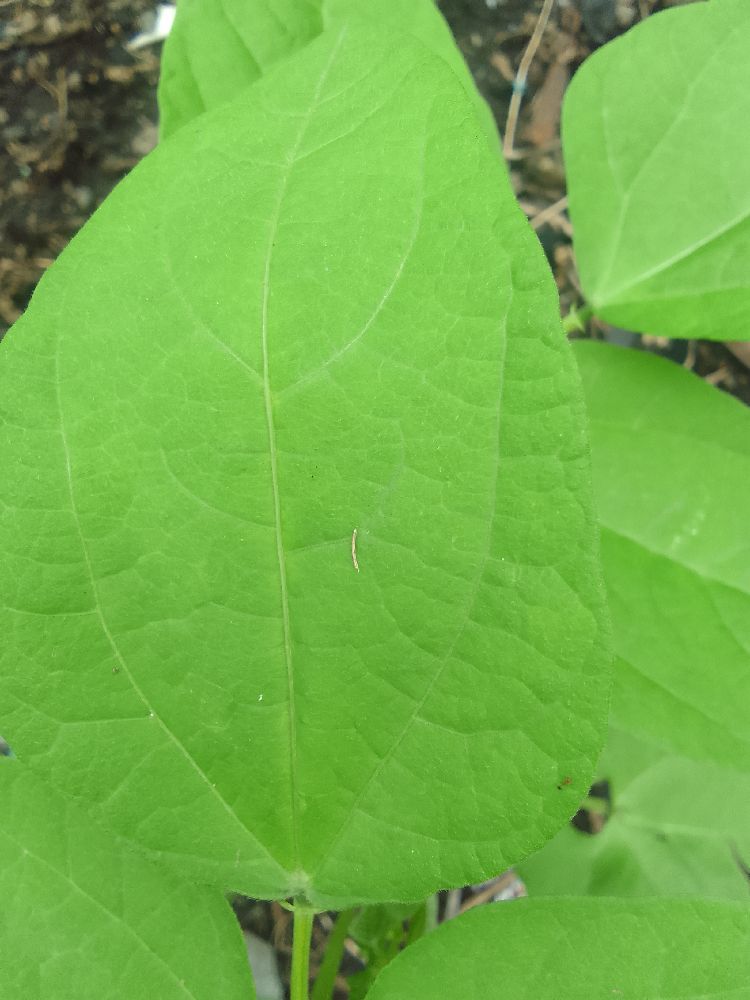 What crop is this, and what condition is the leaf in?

common bean, healthy
